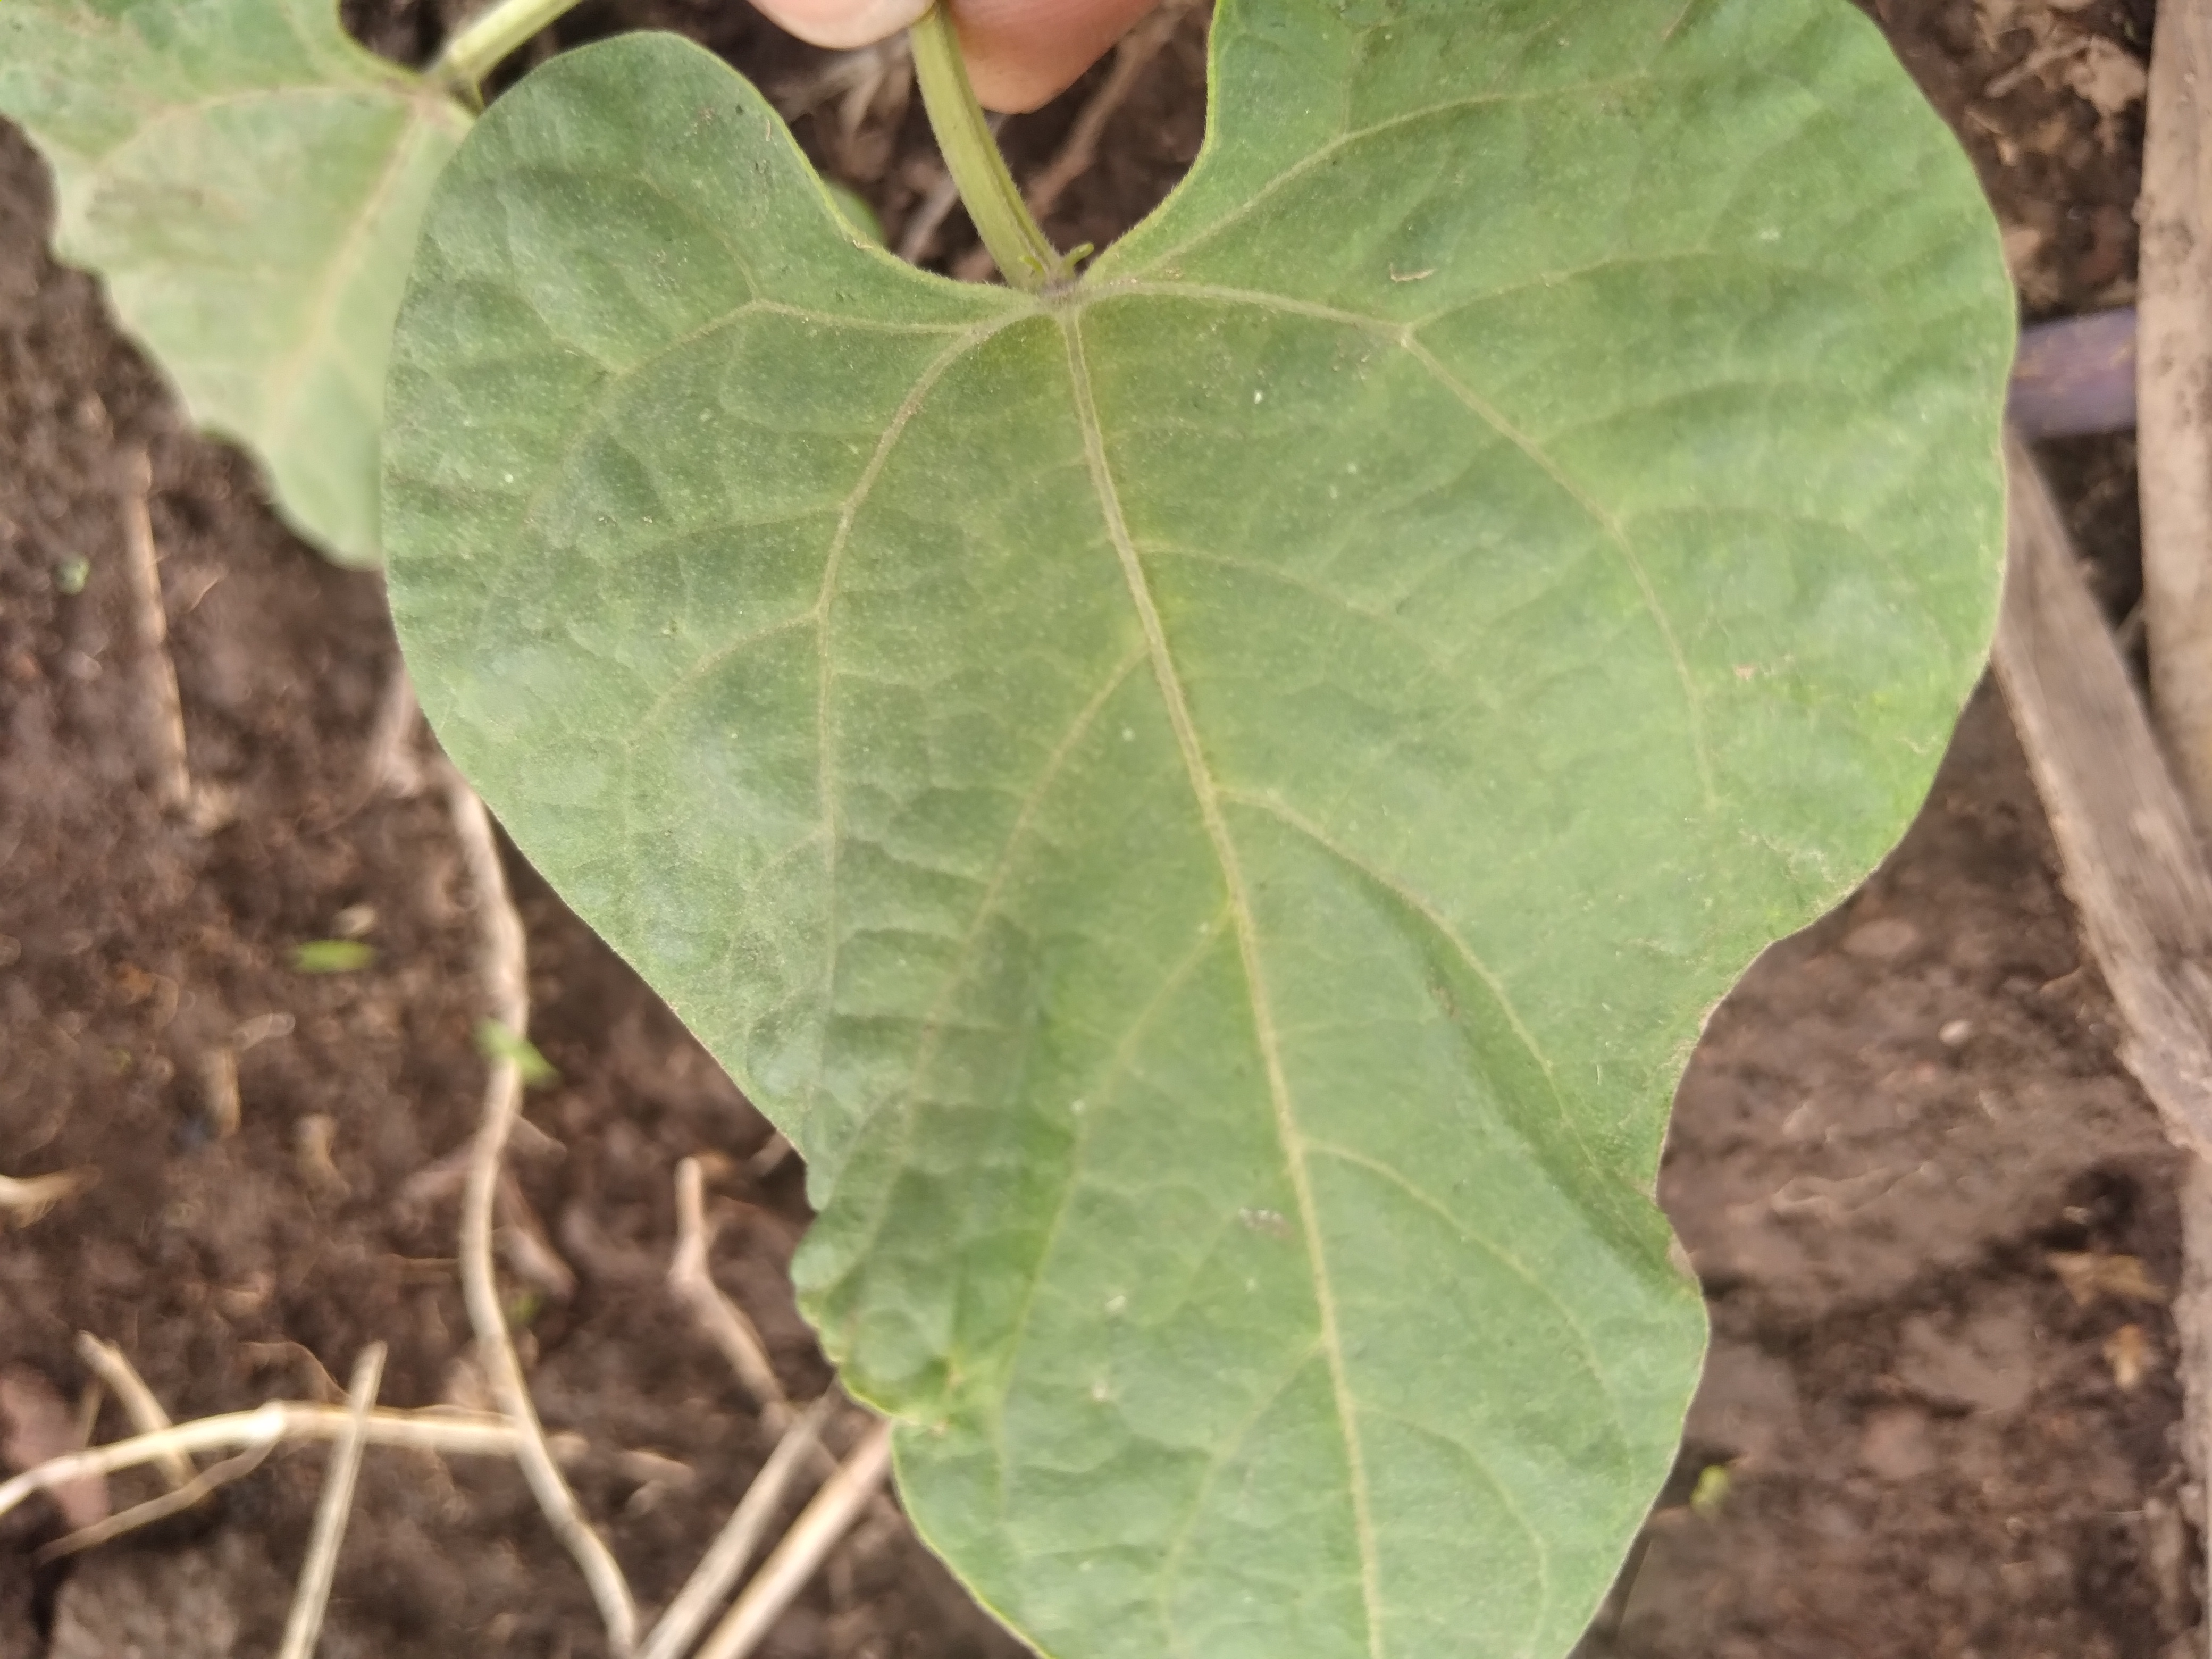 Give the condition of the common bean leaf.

healthy
